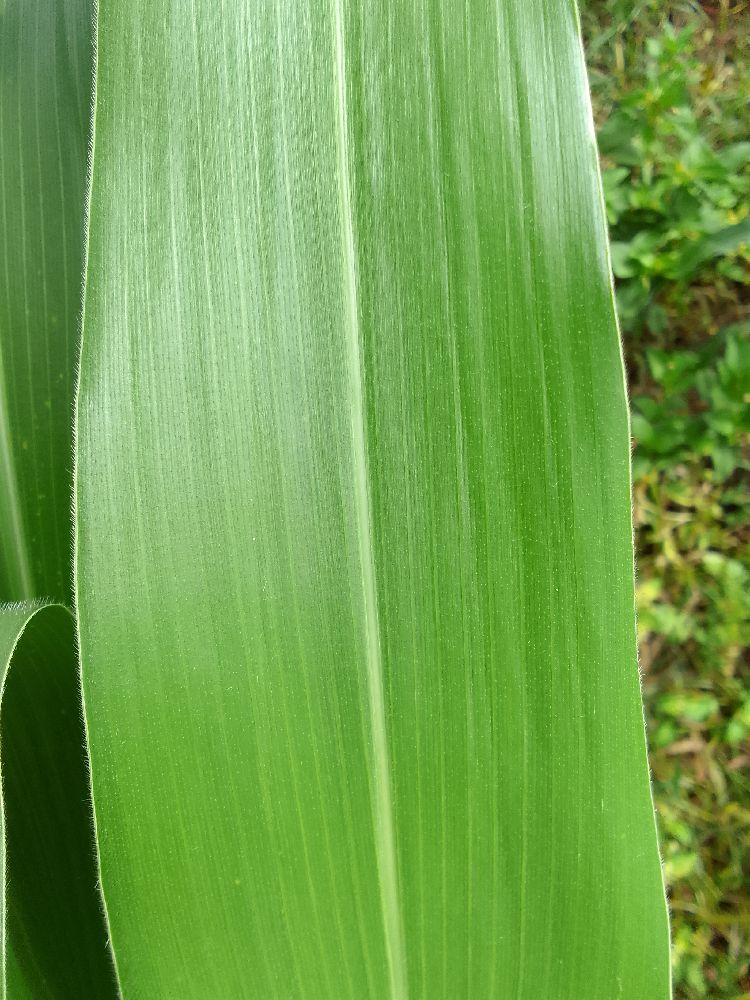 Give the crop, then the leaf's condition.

maize, healthy
